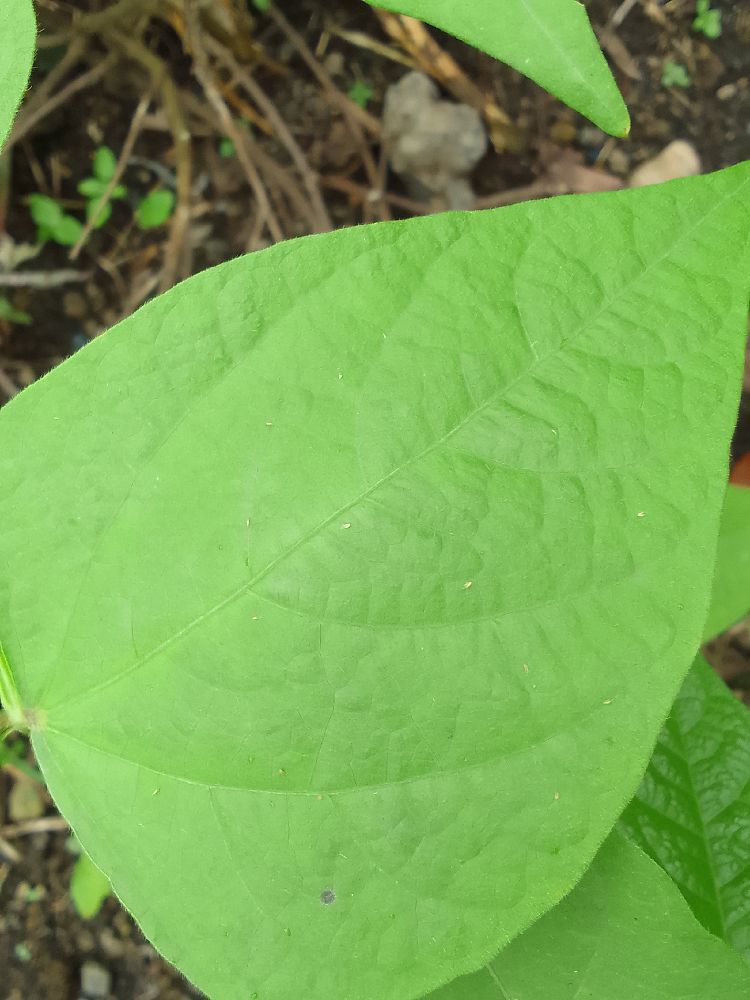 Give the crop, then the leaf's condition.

common bean, healthy
